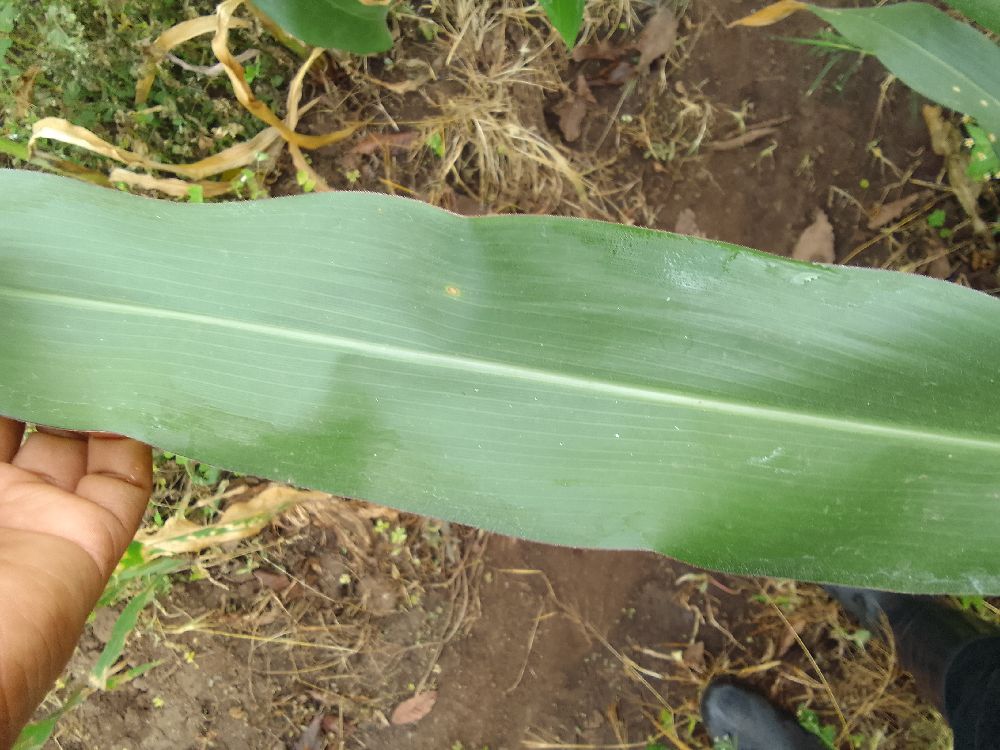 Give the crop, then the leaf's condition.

maize, healthy
